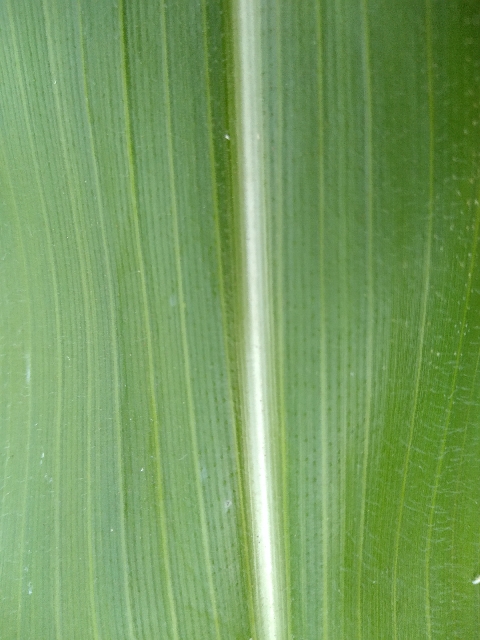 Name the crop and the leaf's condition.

maize, healthy
